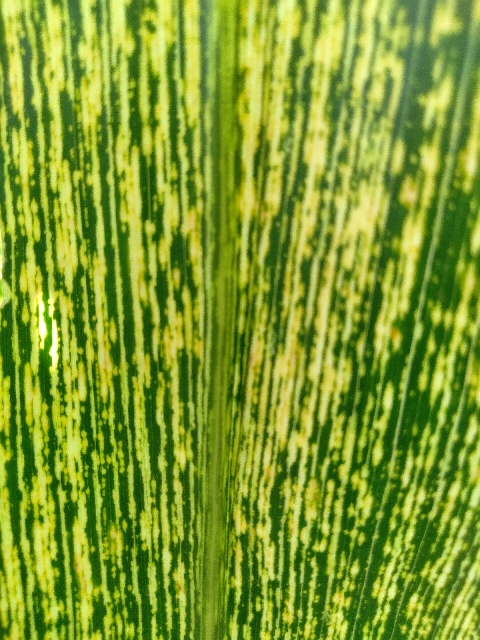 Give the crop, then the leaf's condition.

maize, maize streak virus
